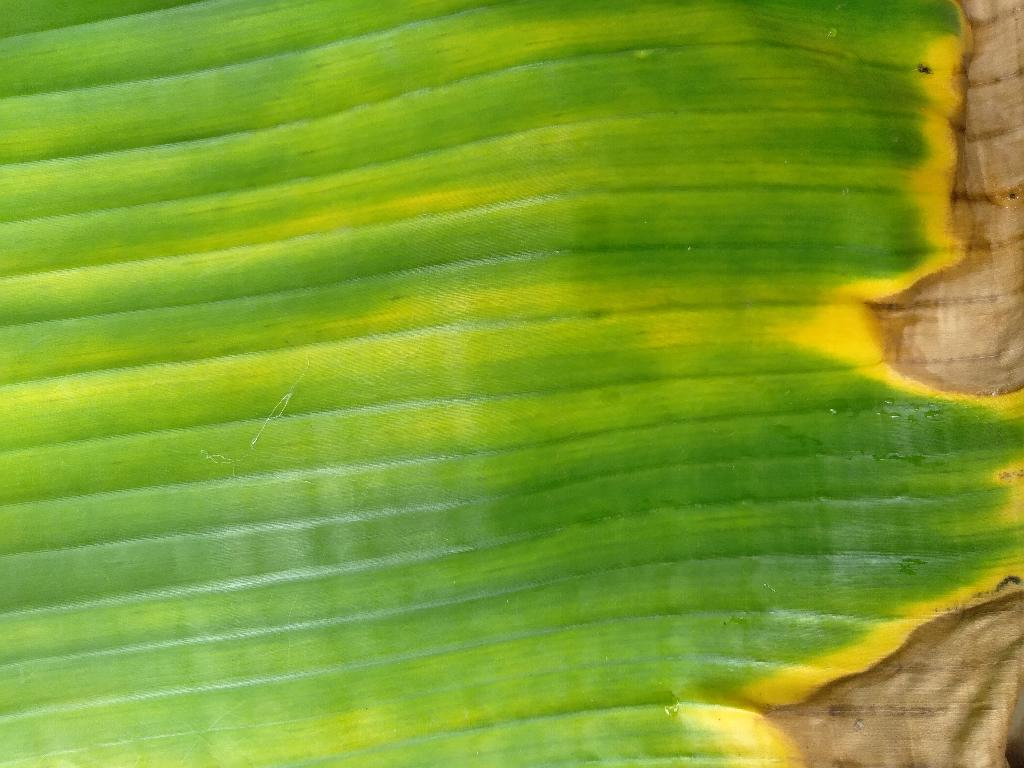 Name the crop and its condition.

banana, fusarium wilt race 1
